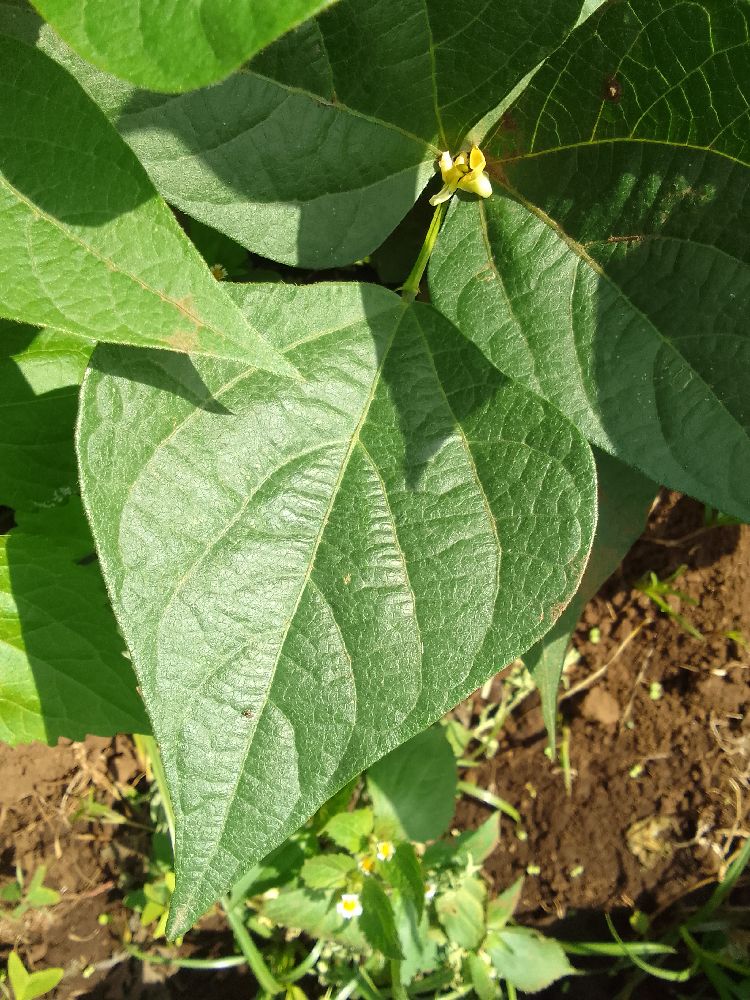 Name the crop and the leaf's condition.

common bean, healthy
